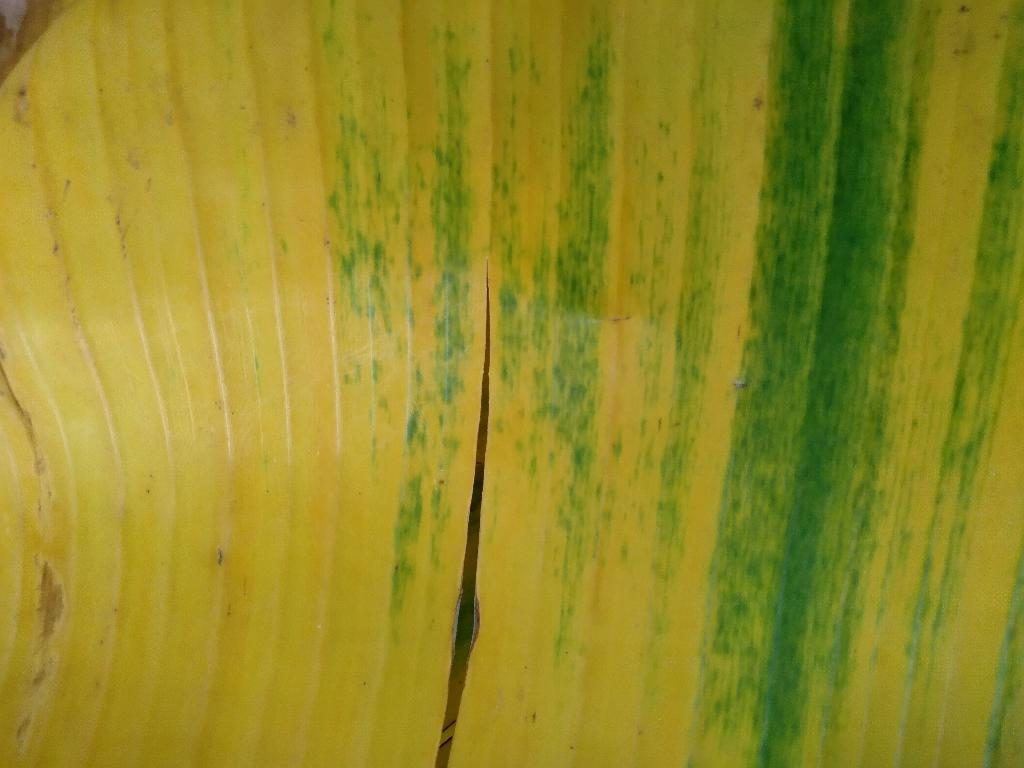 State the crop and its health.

banana, fusarium wilt race 1
